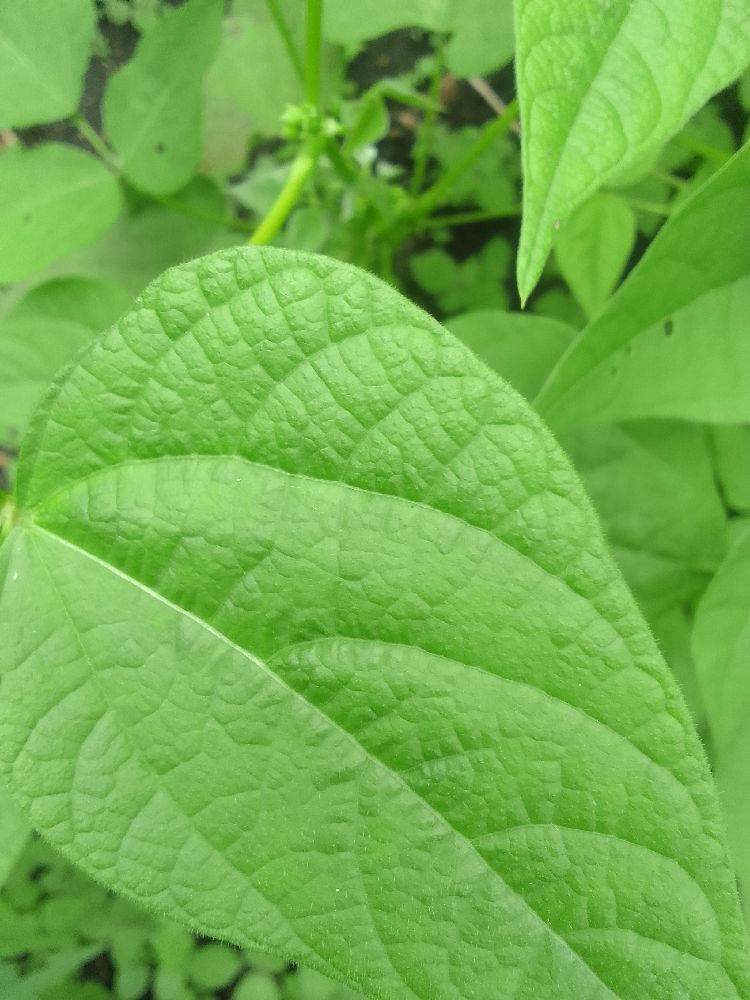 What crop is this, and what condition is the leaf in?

common bean, healthy
